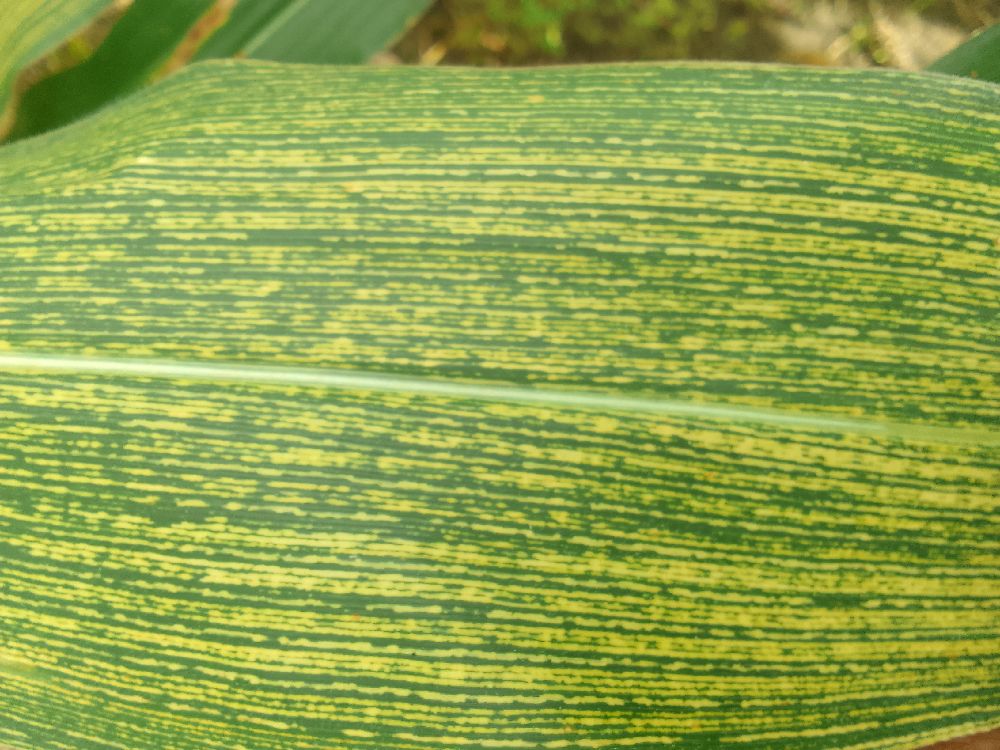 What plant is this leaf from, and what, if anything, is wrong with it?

maize, maize streak virus
